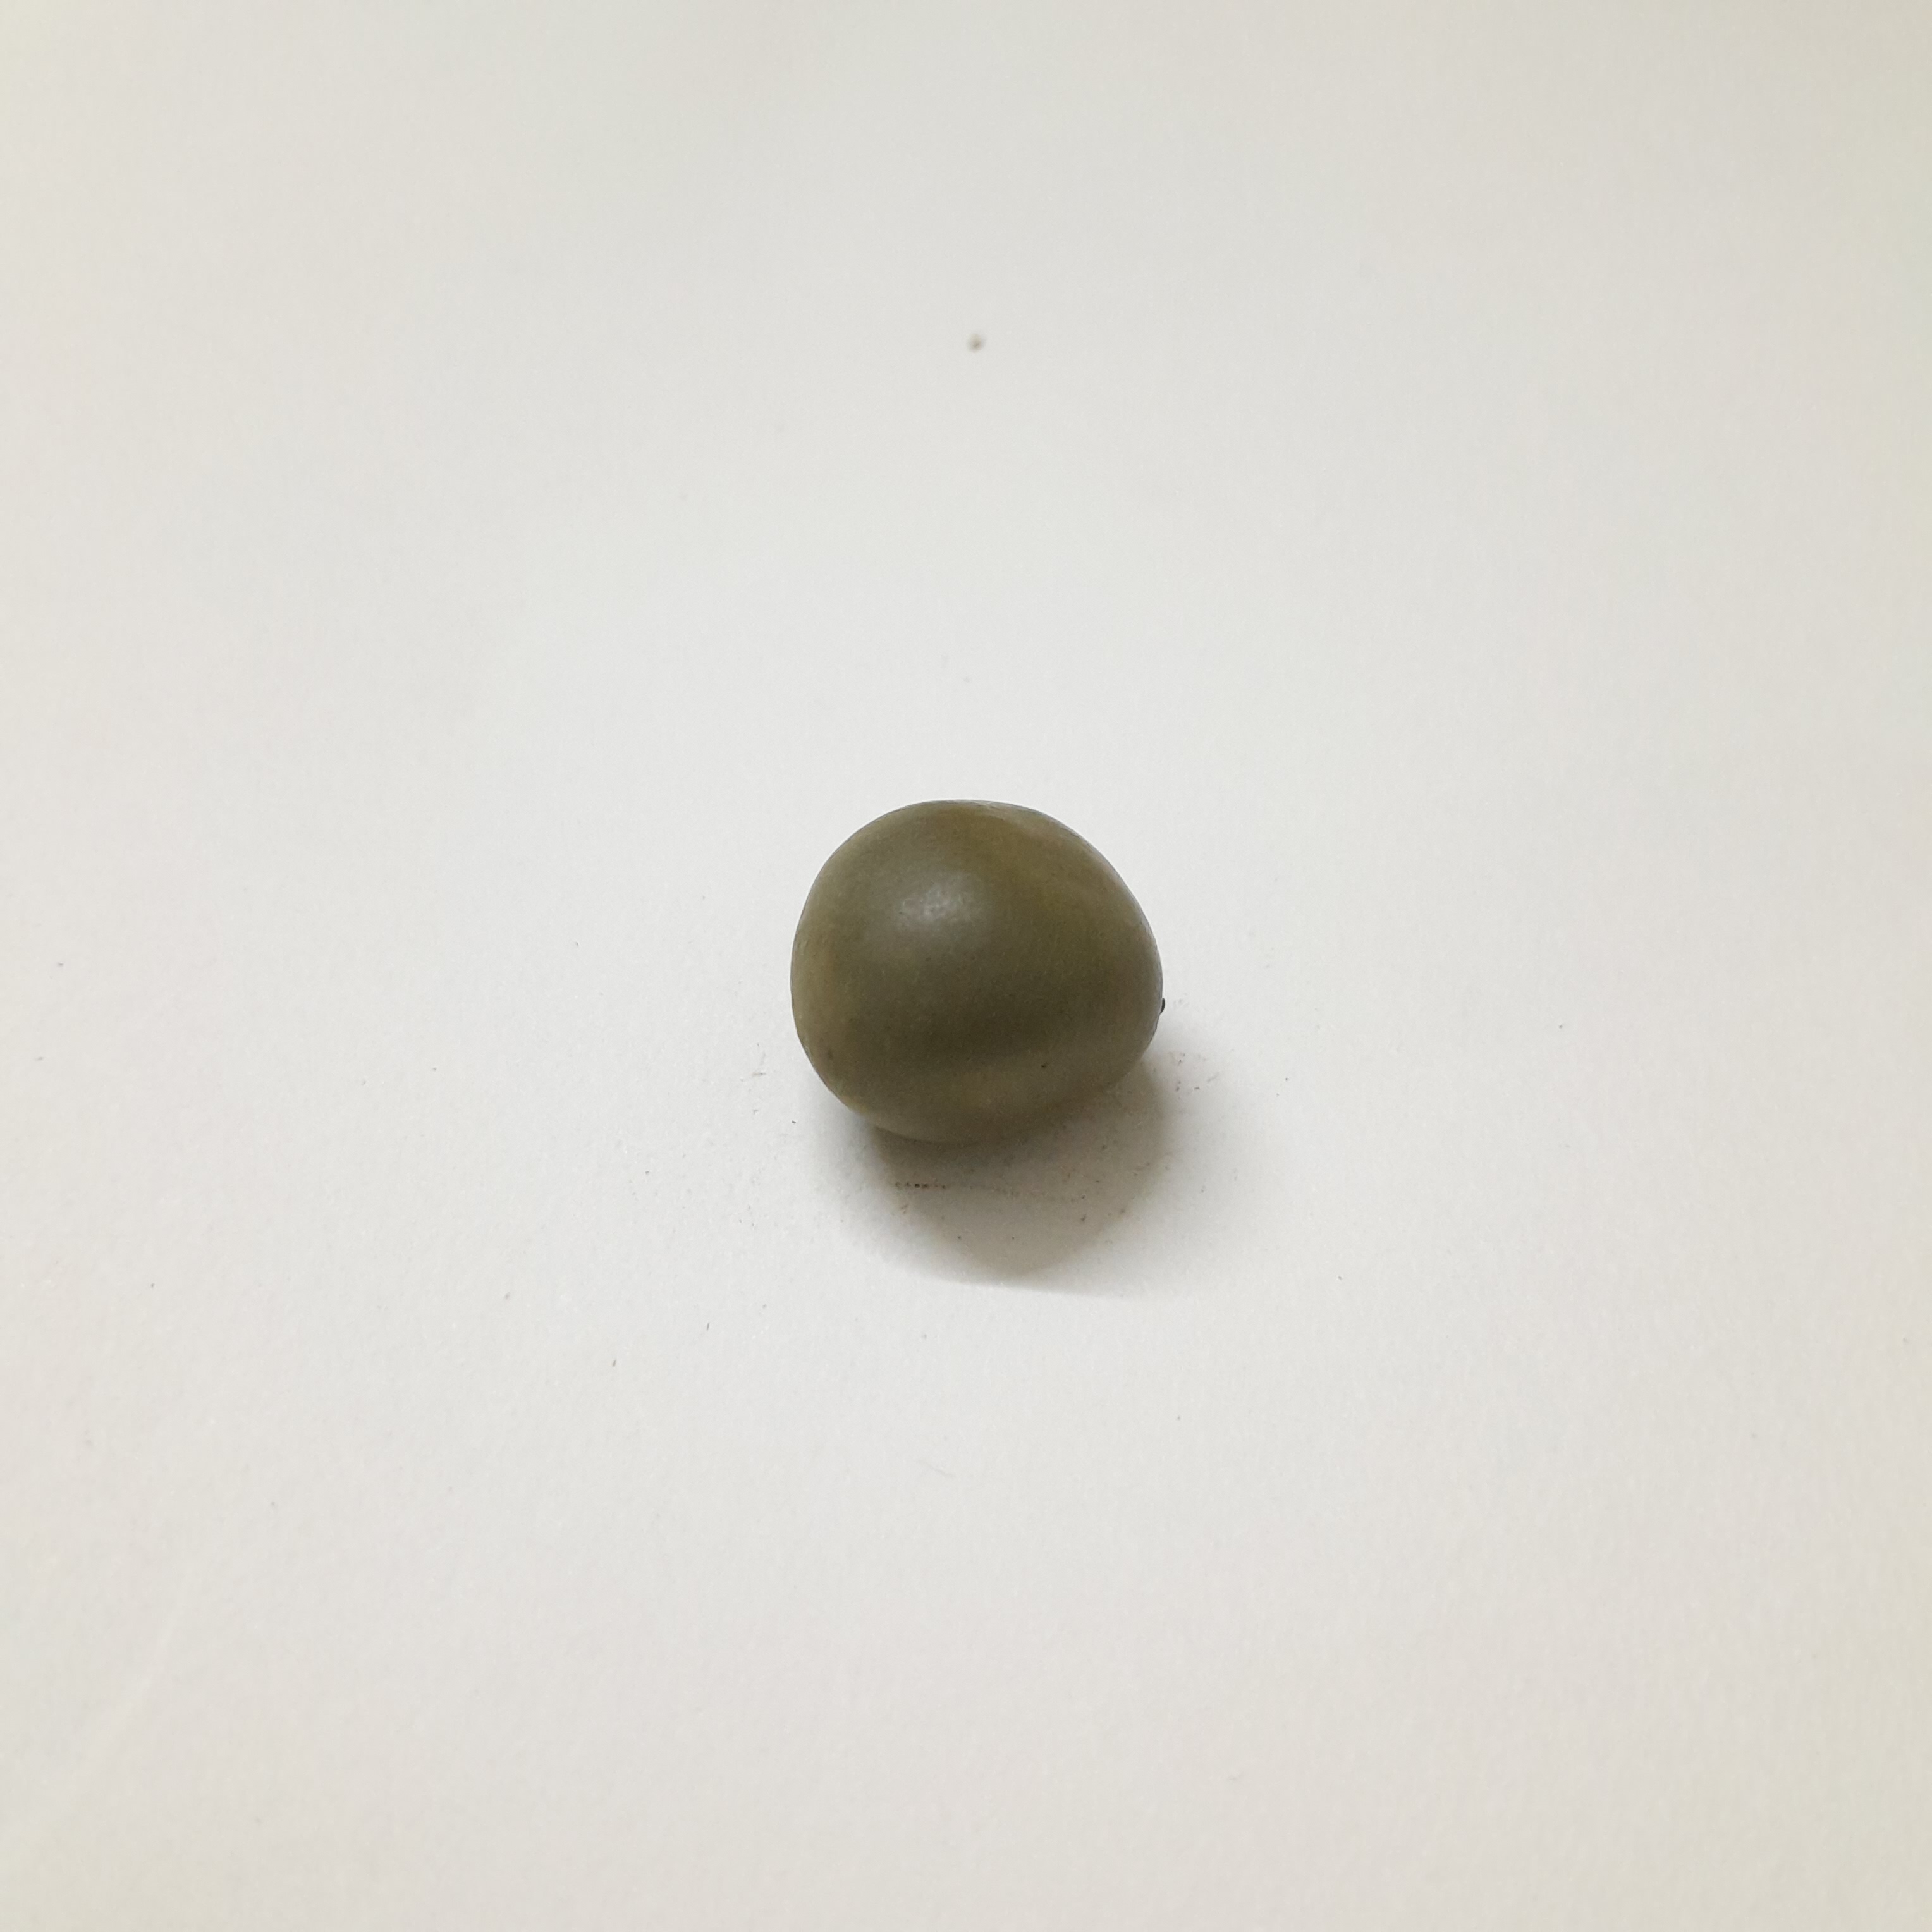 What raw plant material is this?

sagargota
